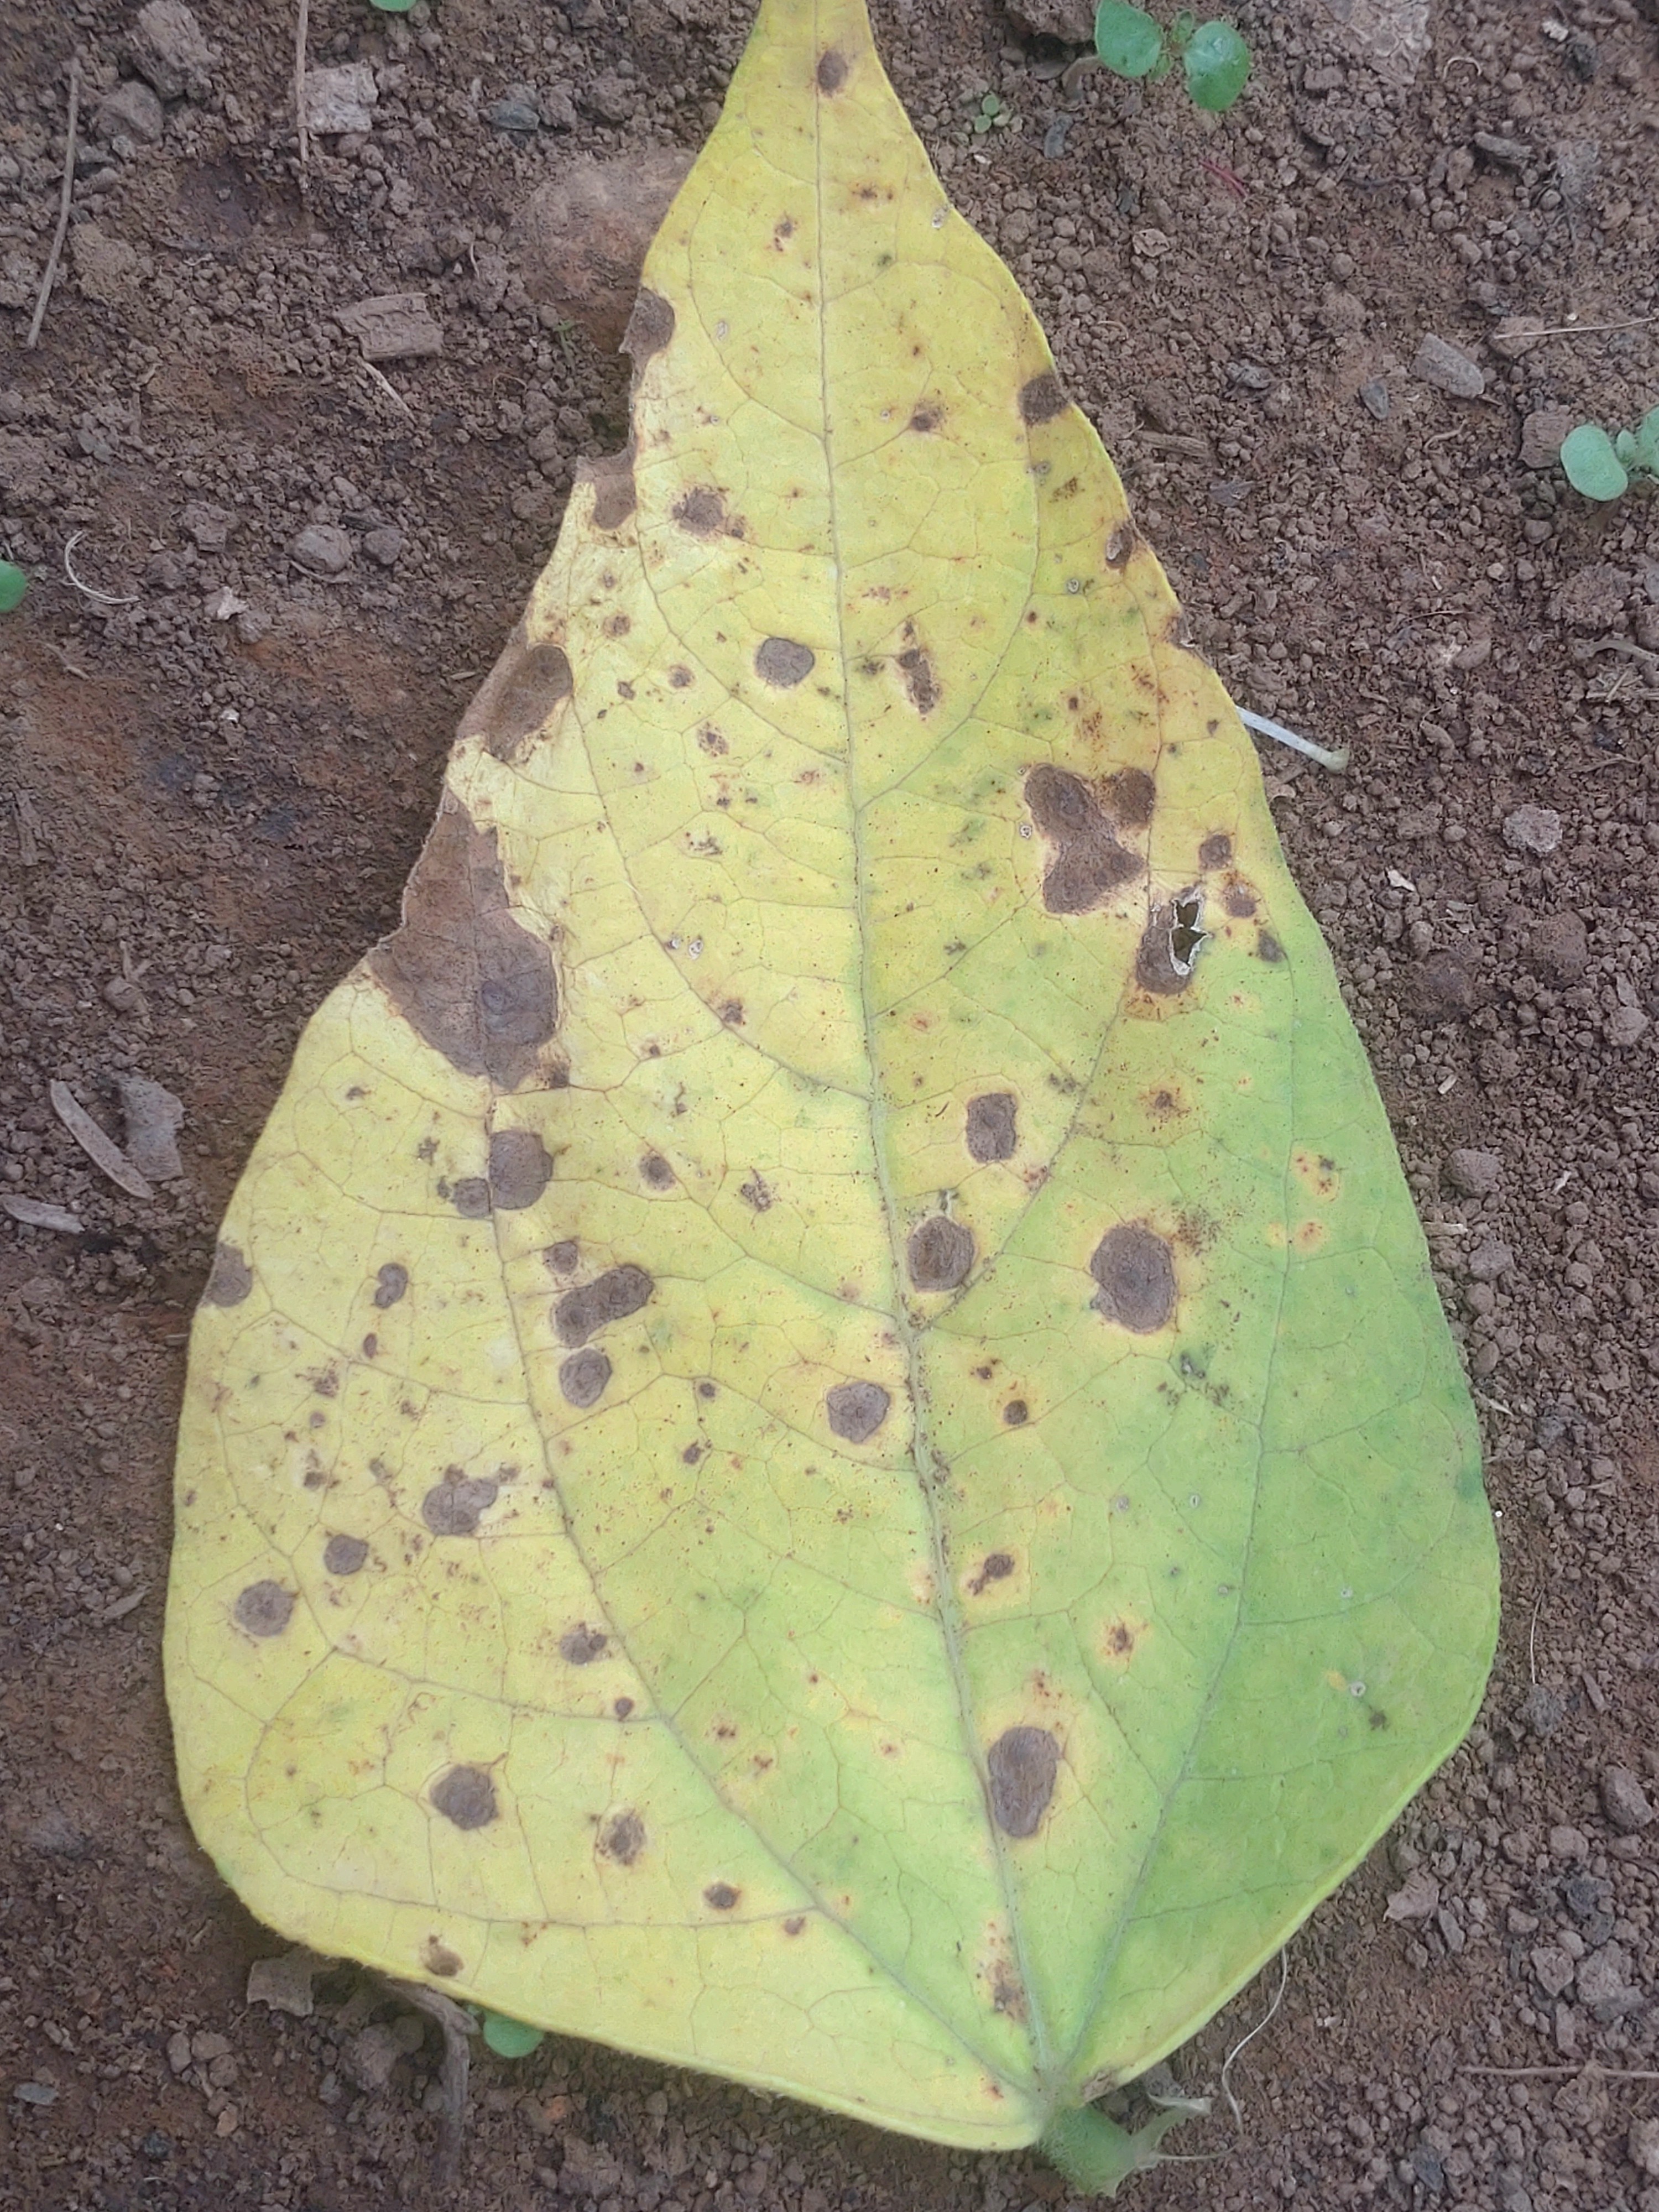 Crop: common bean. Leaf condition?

anthracnose
